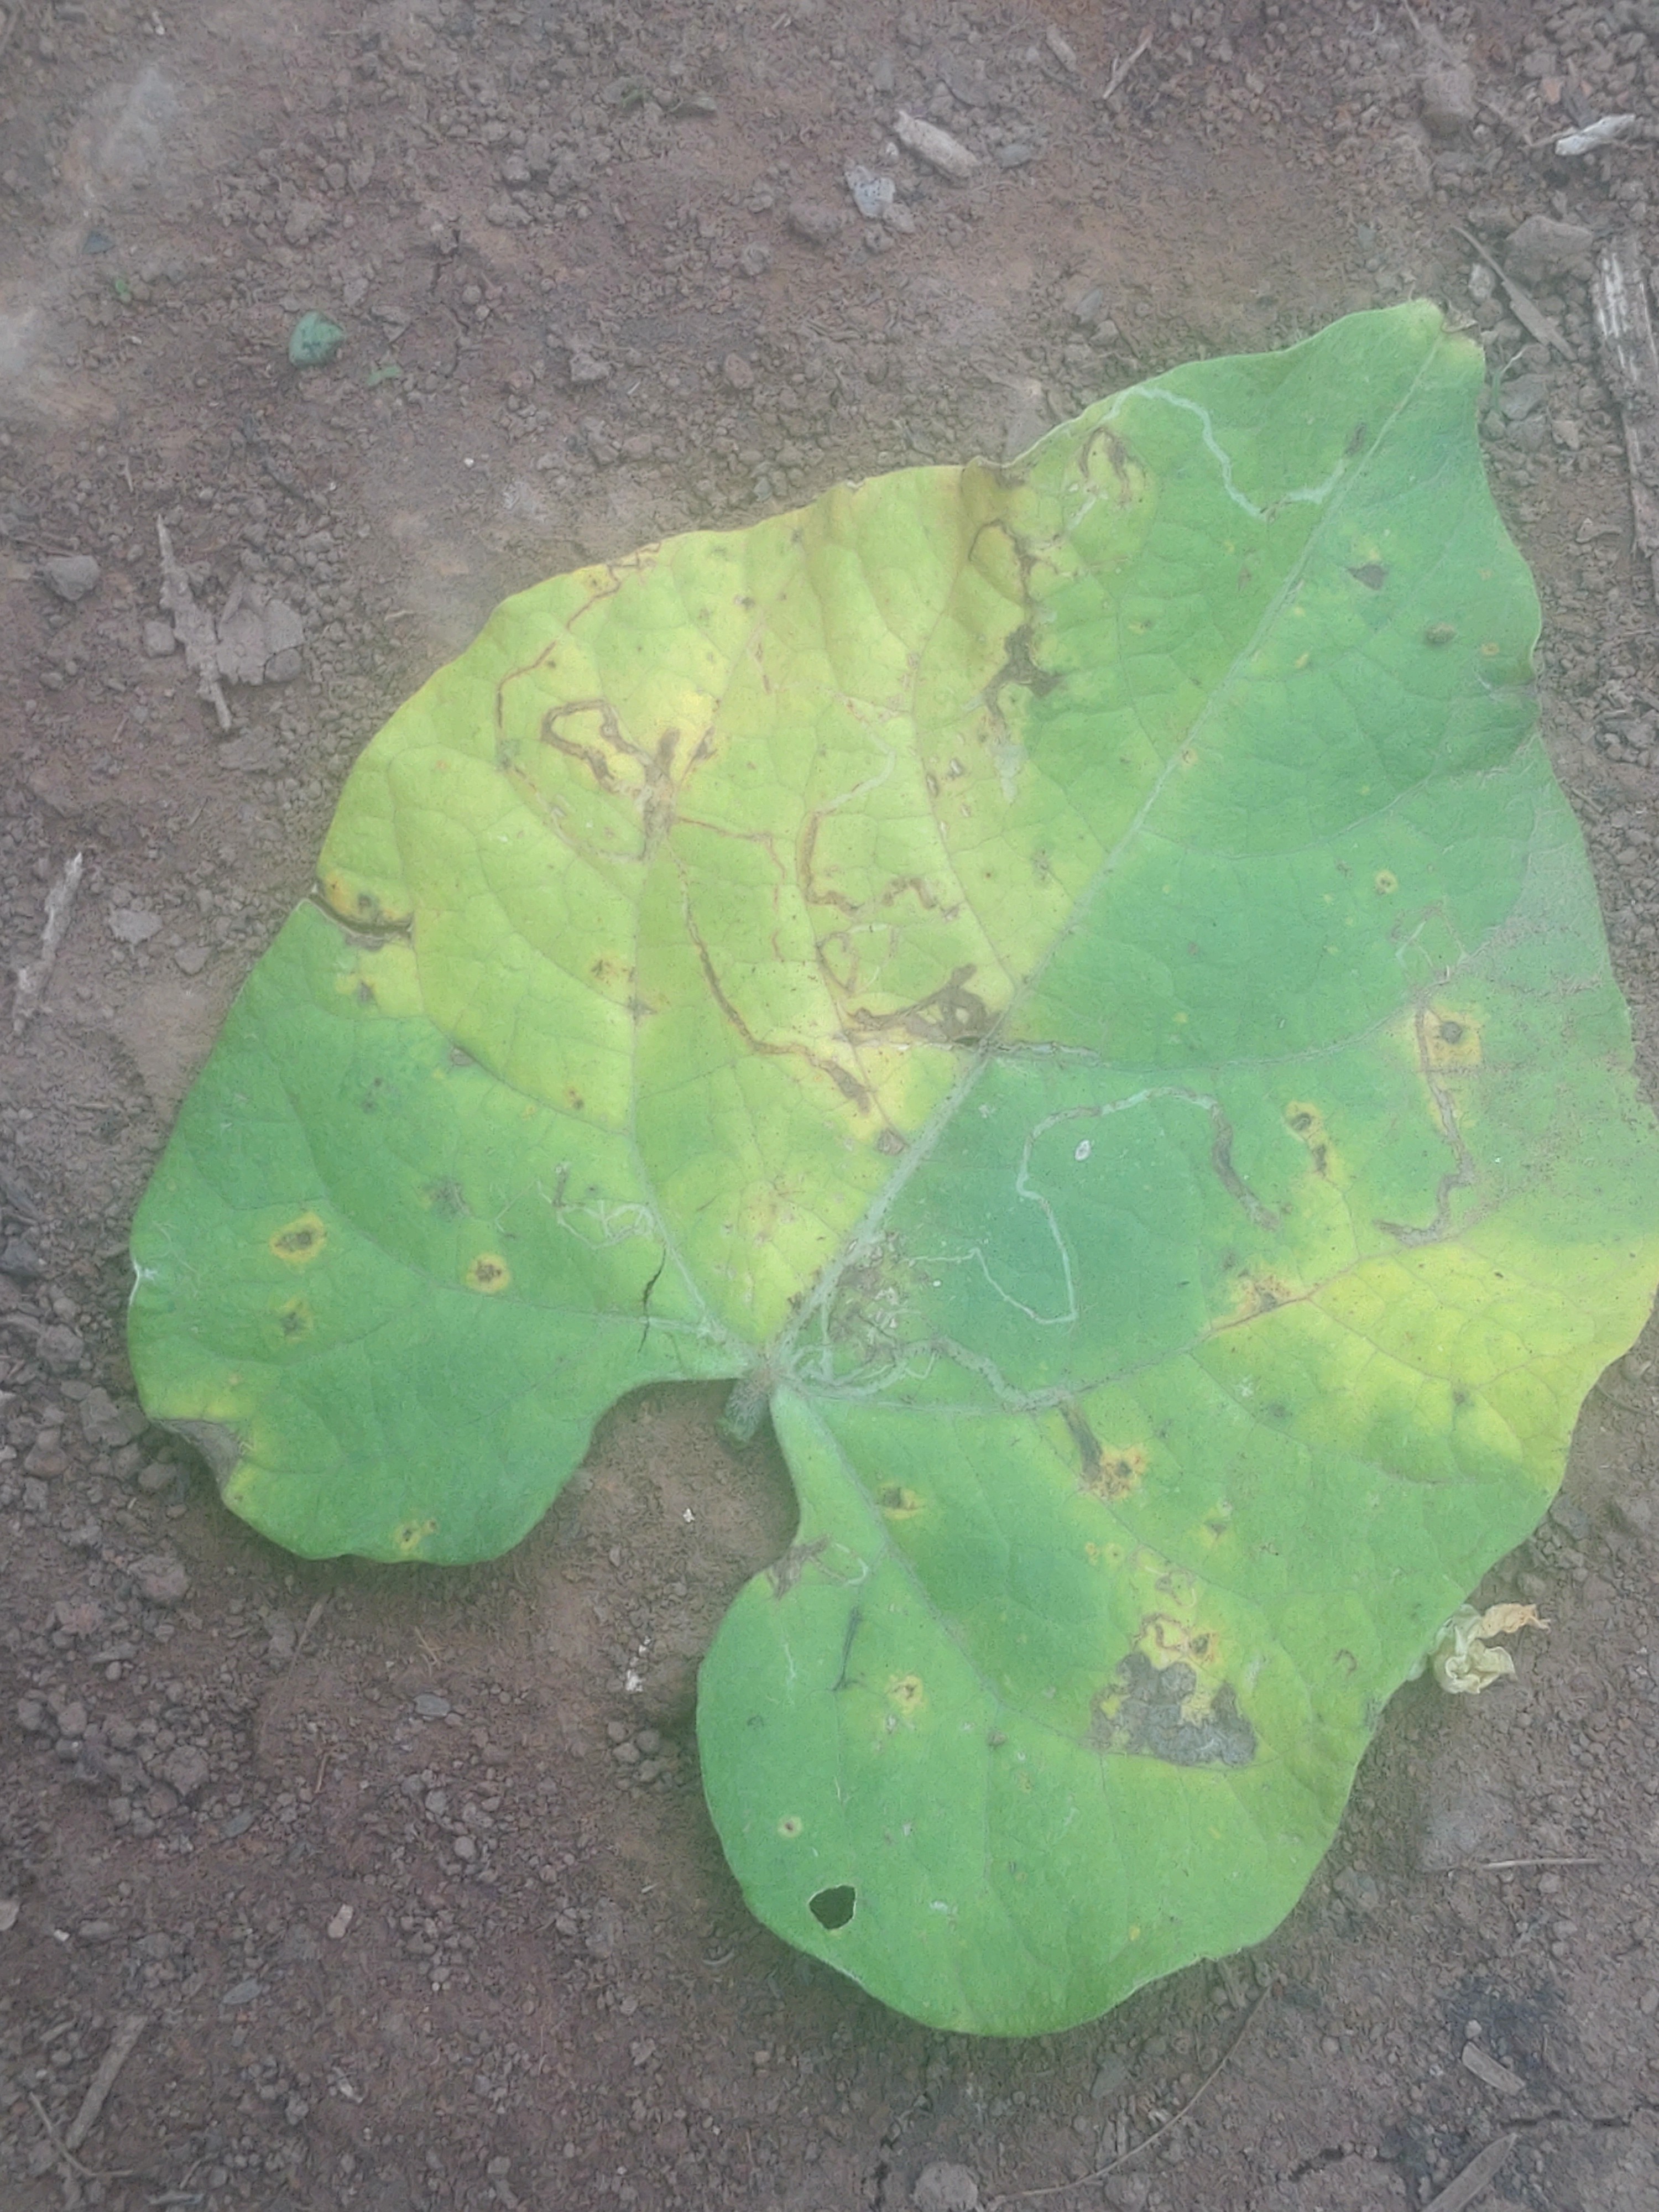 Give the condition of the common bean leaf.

anthracnose
